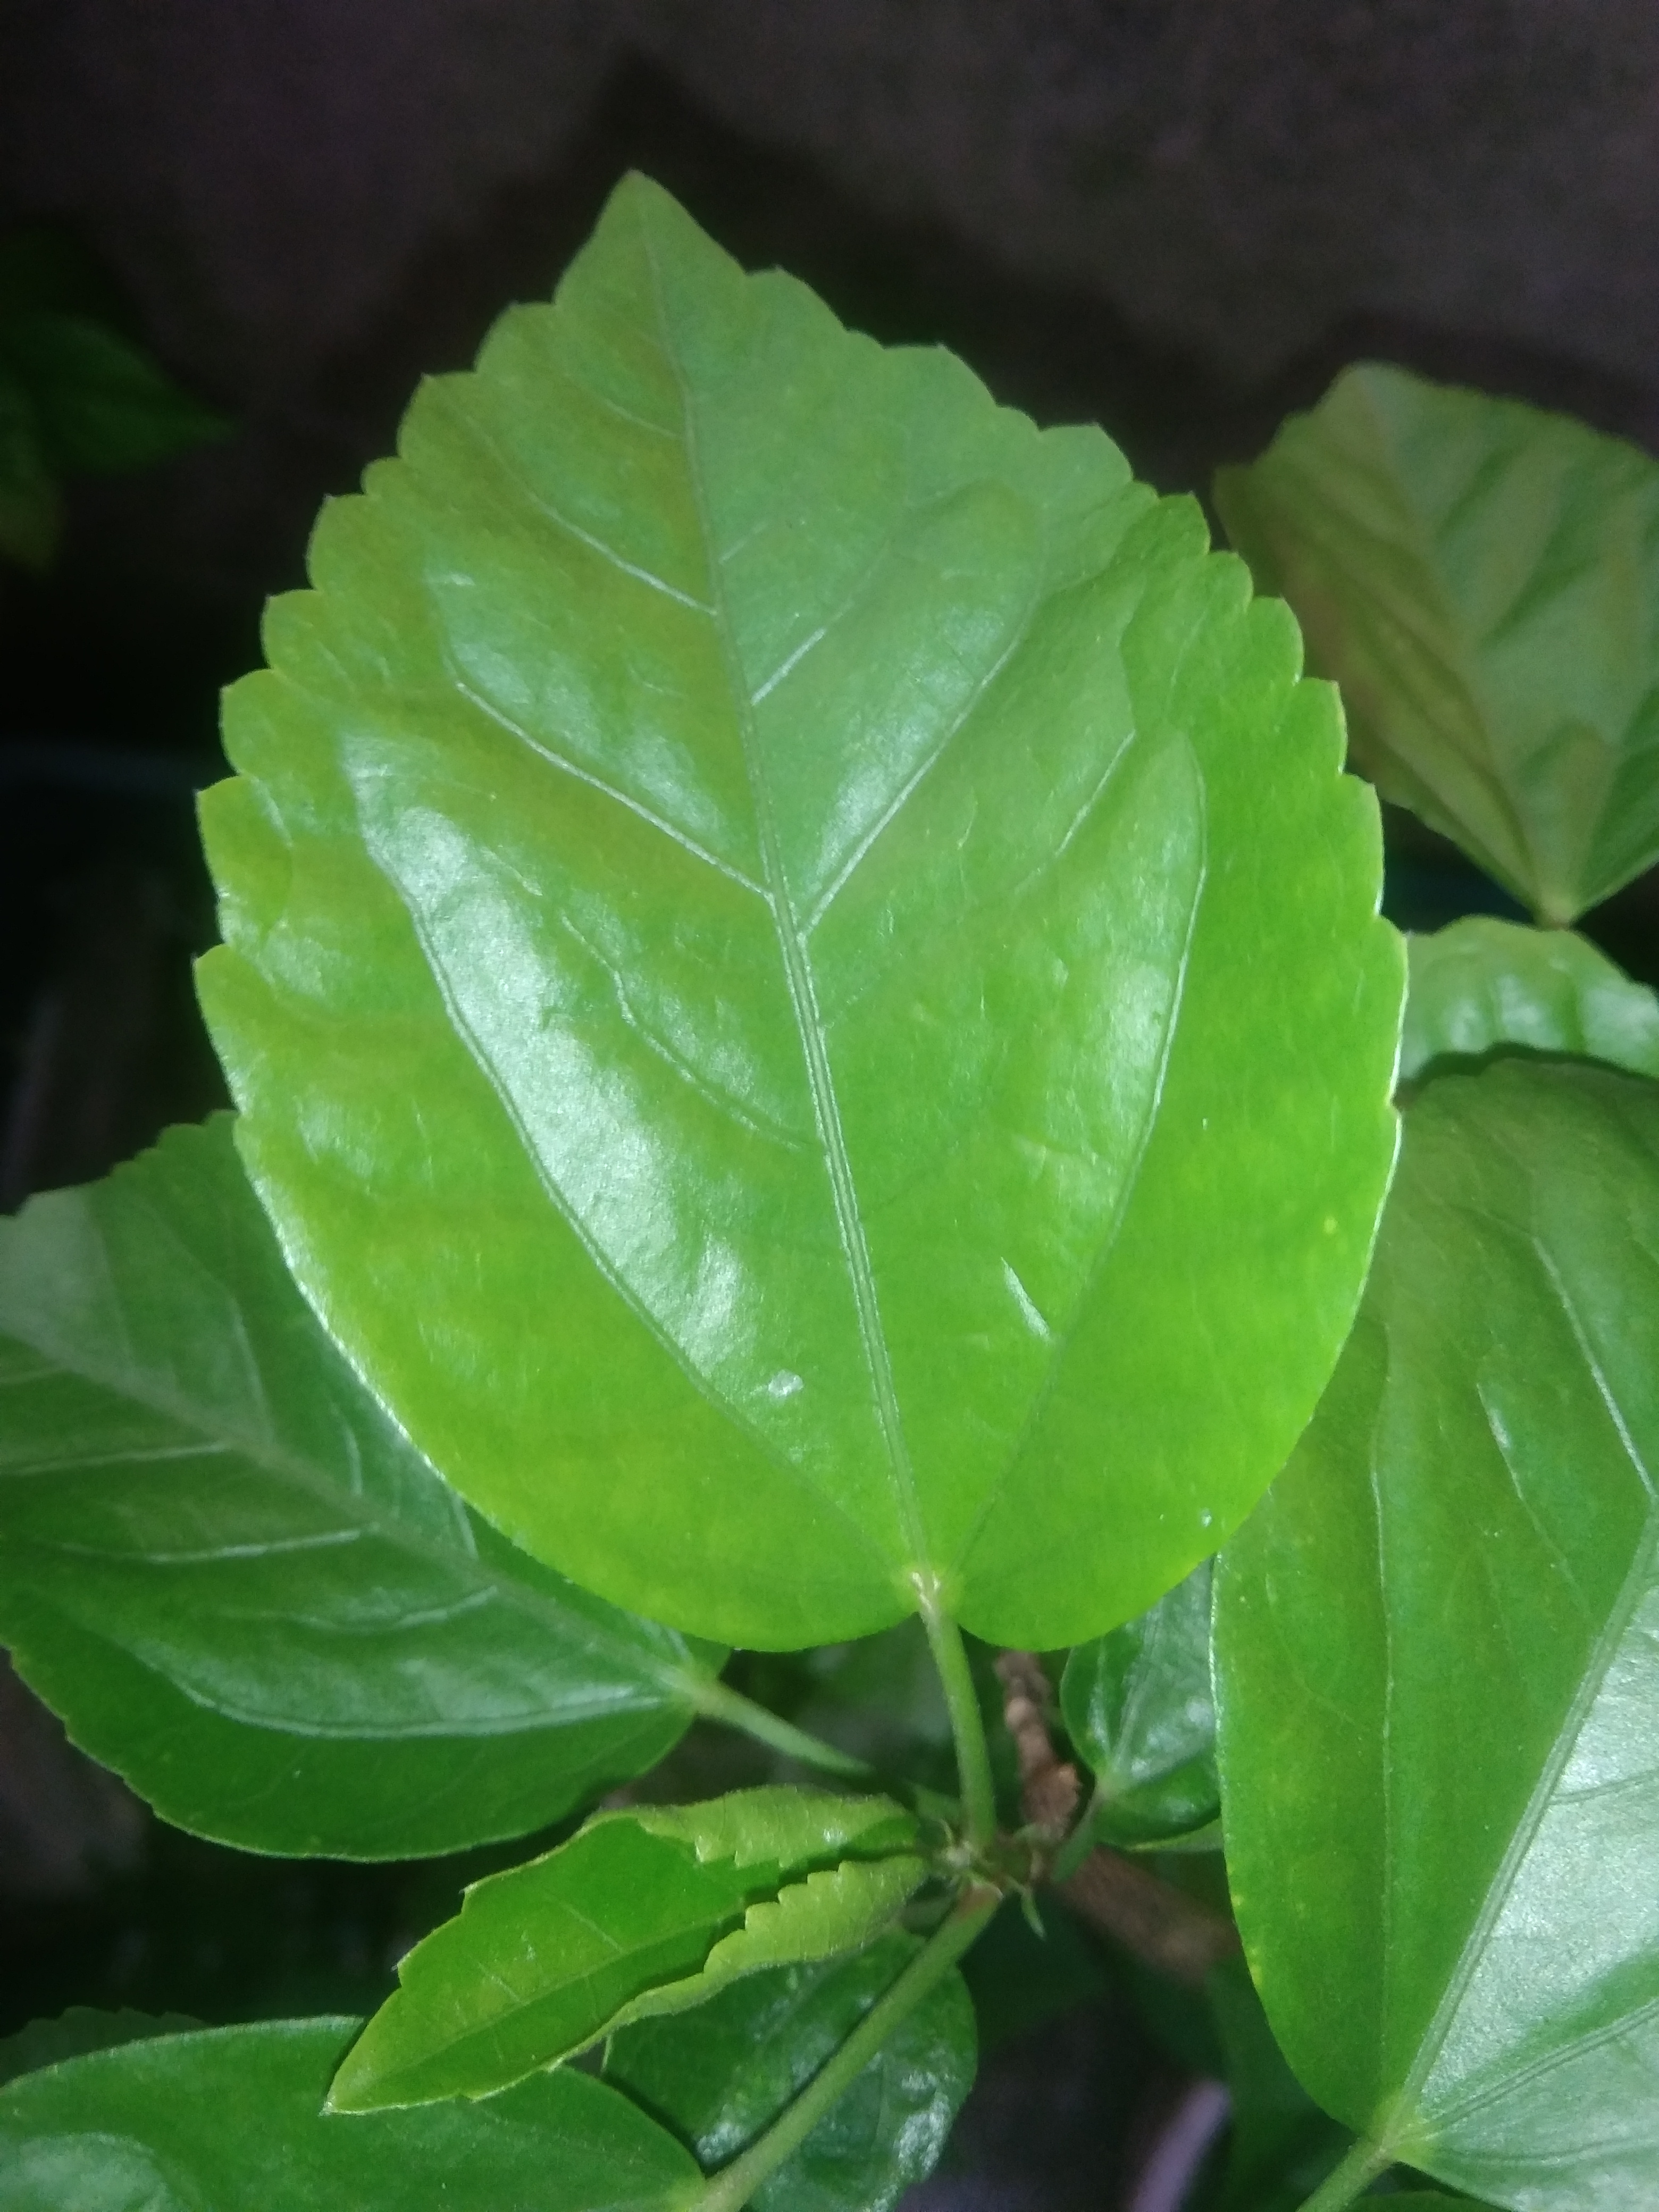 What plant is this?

hibiscus
